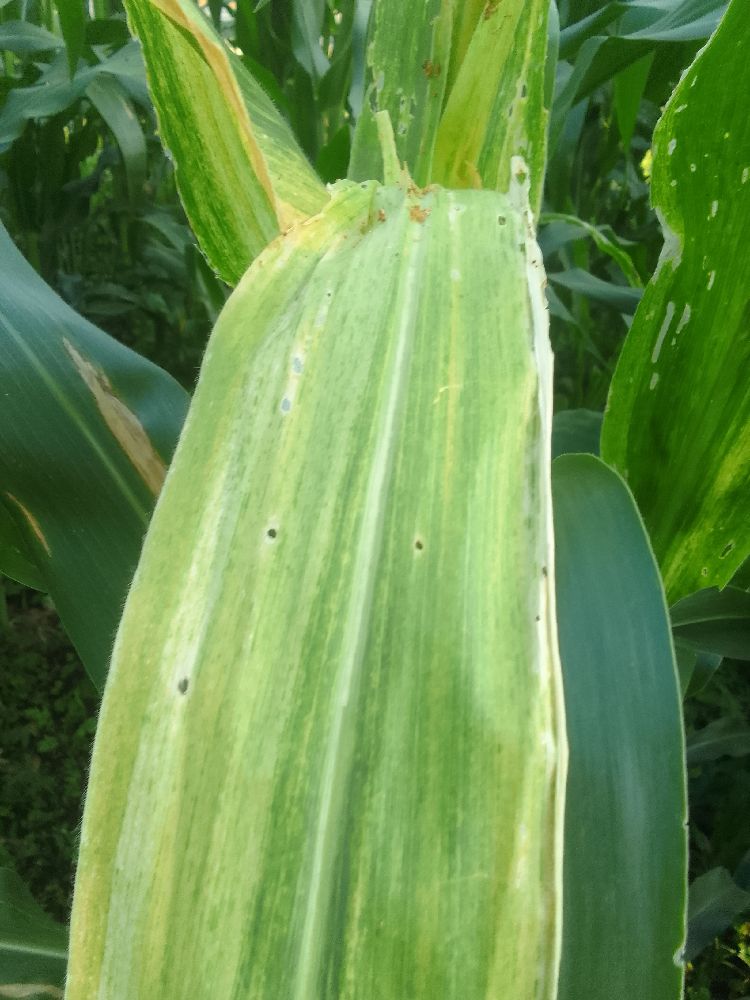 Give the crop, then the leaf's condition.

maize, maize lethal necrosis
